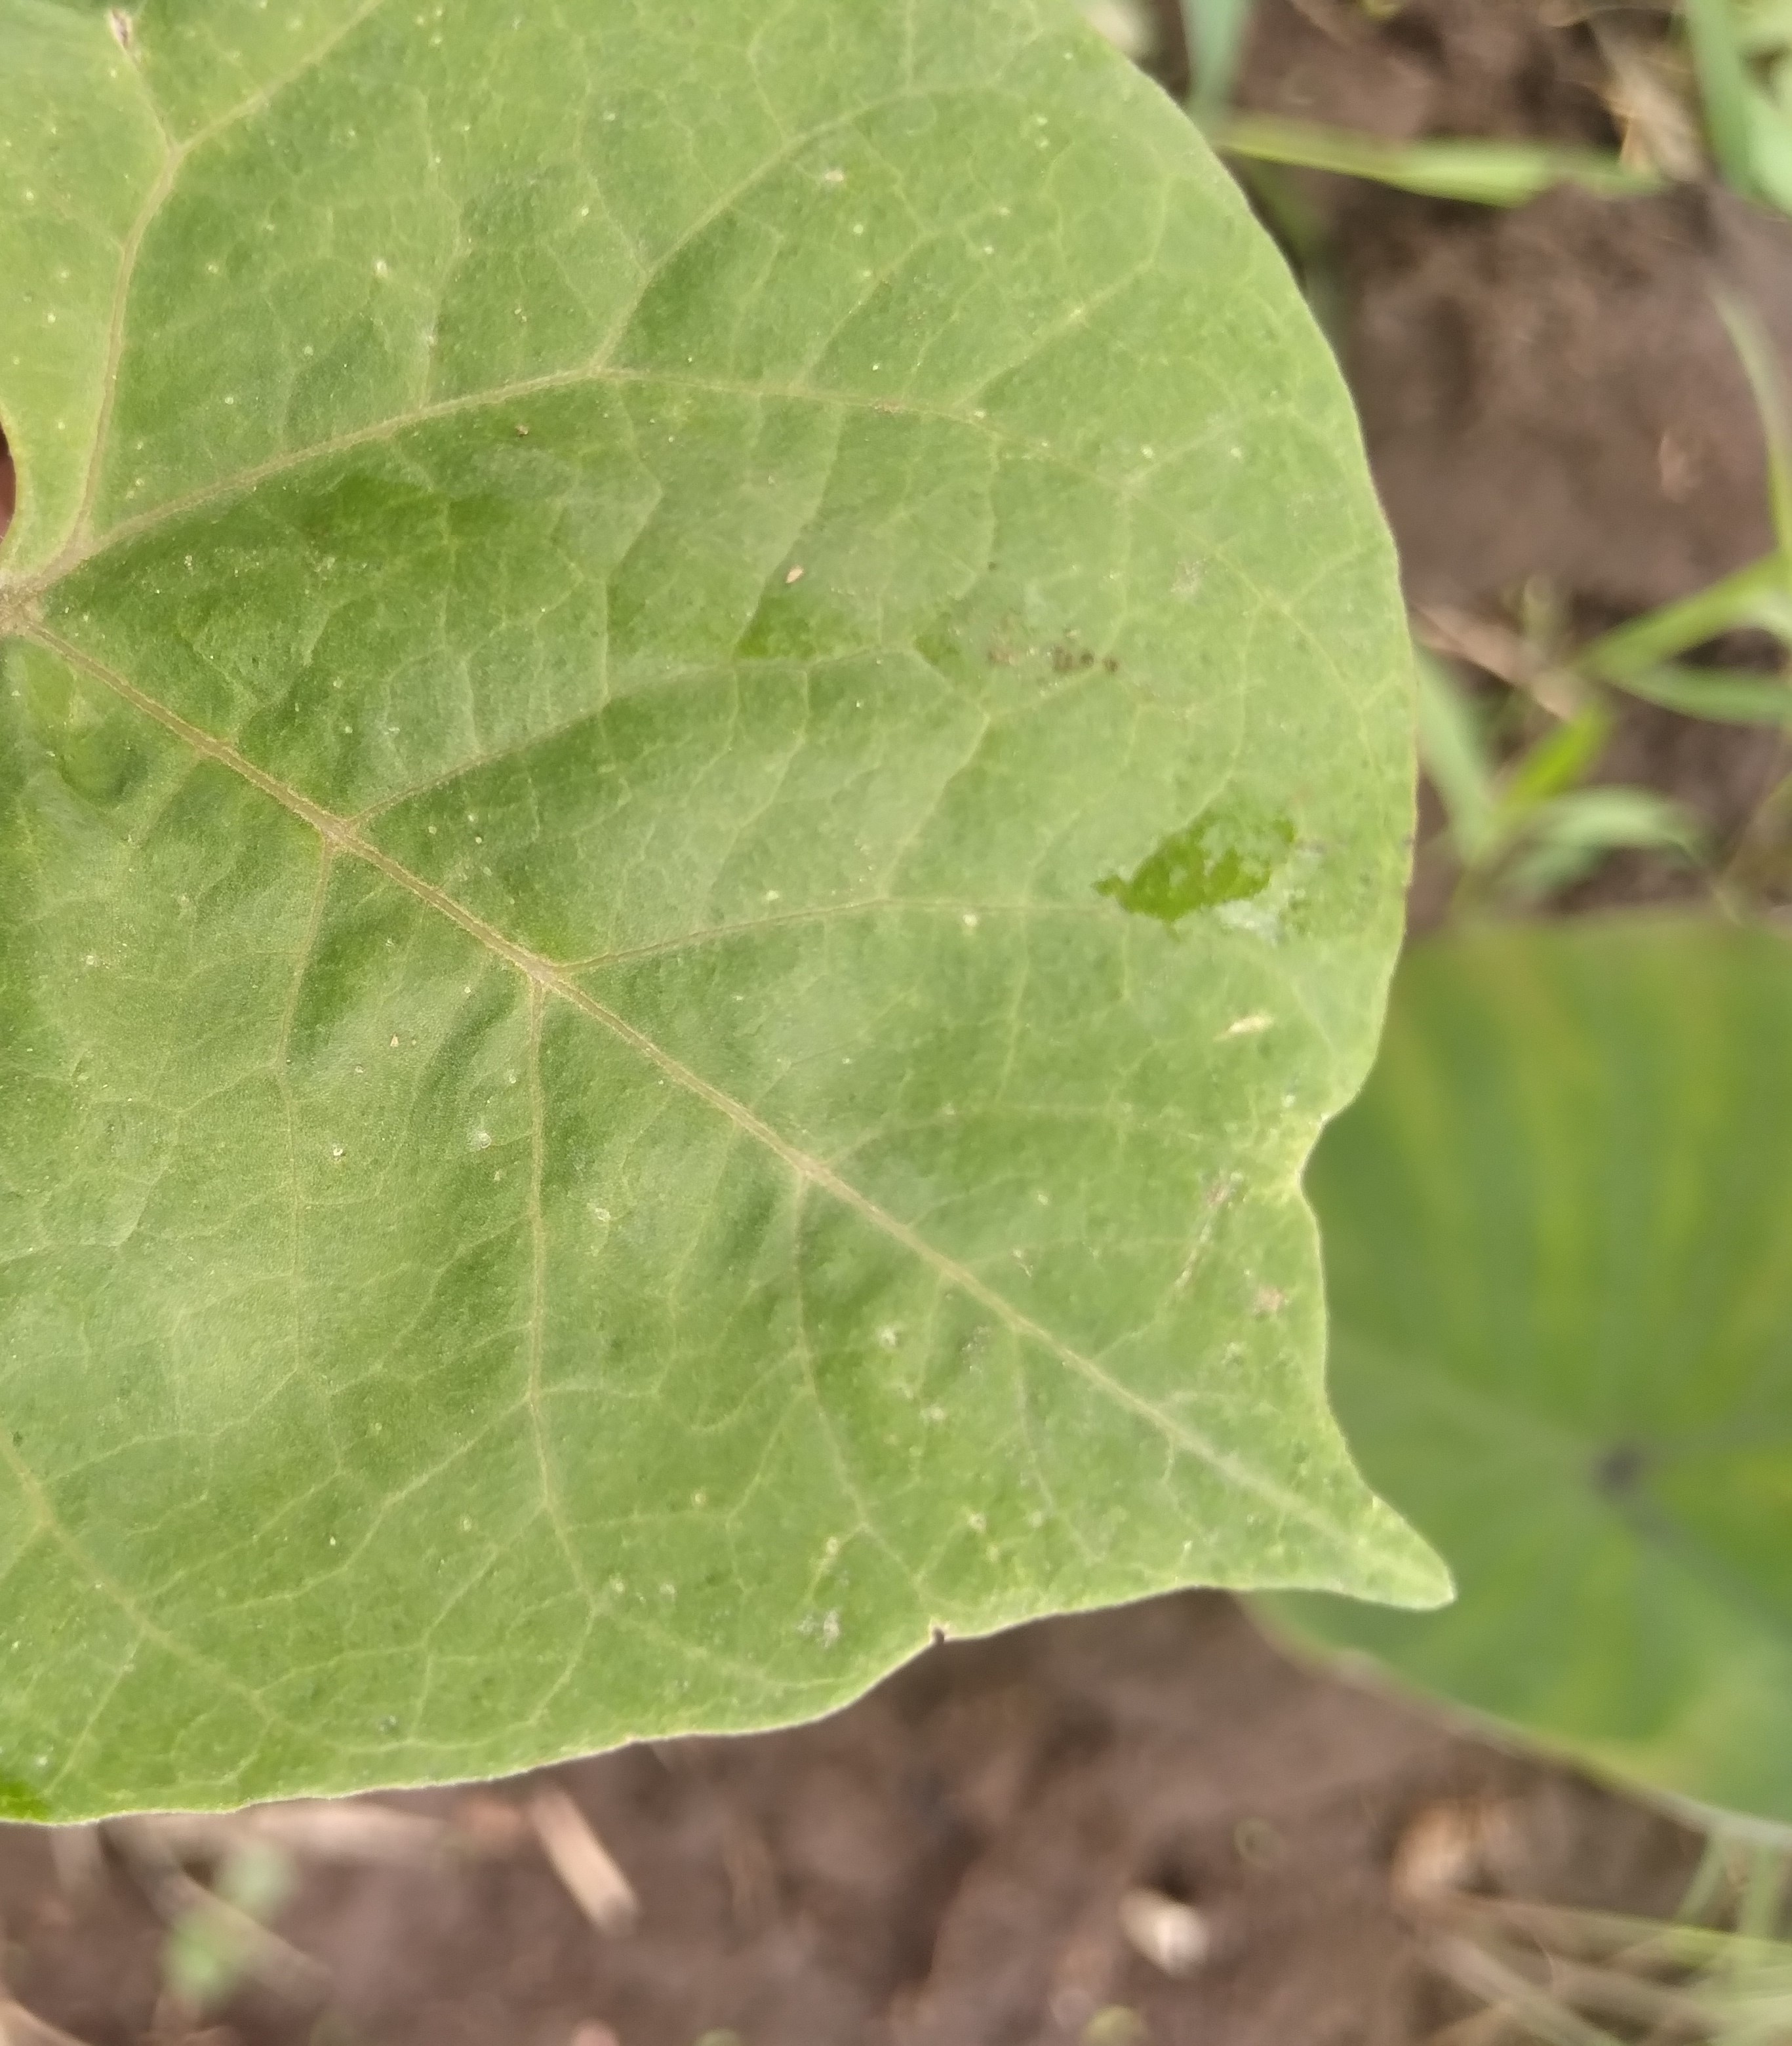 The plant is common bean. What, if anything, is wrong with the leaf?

healthy
